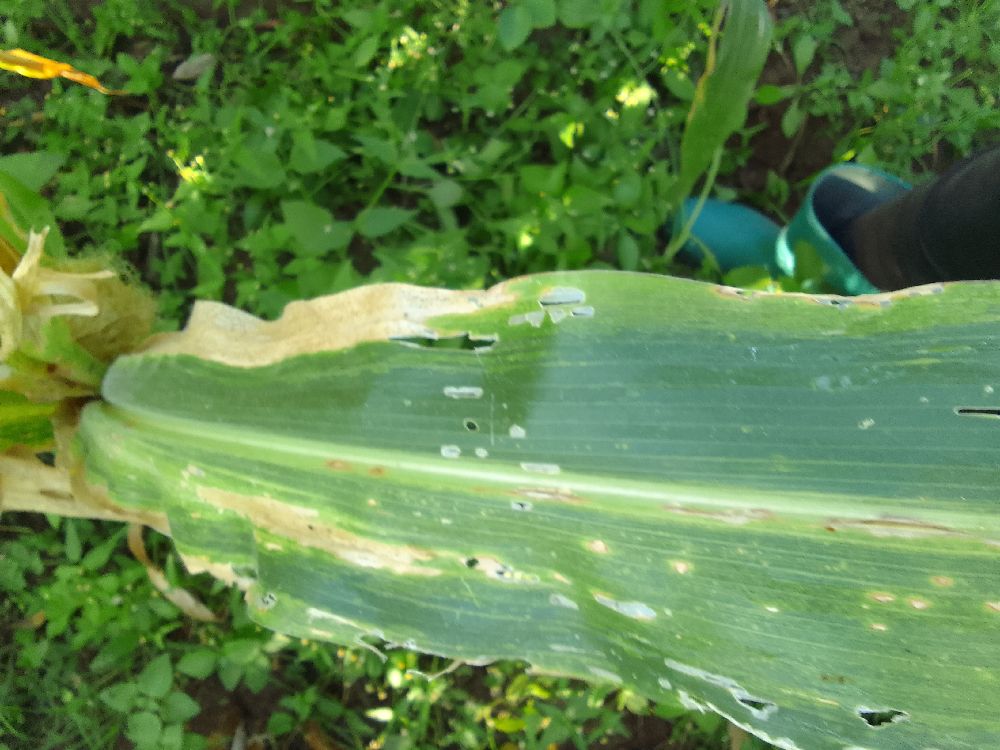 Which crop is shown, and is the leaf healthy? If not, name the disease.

maize, maize lethal necrosis
